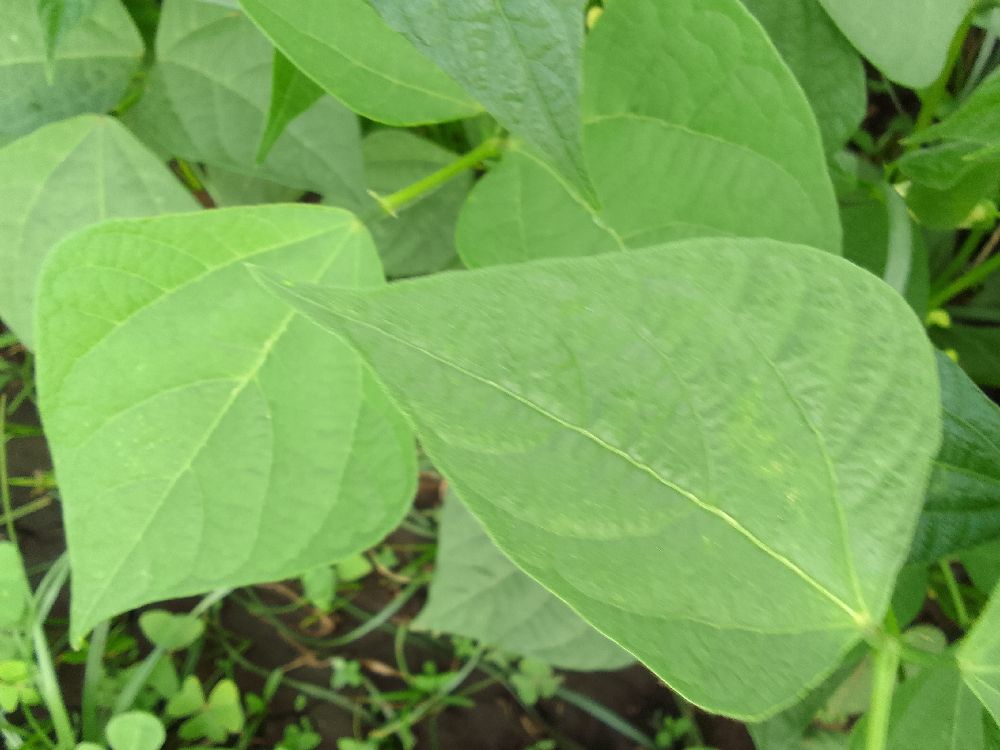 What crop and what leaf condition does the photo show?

common bean, healthy
